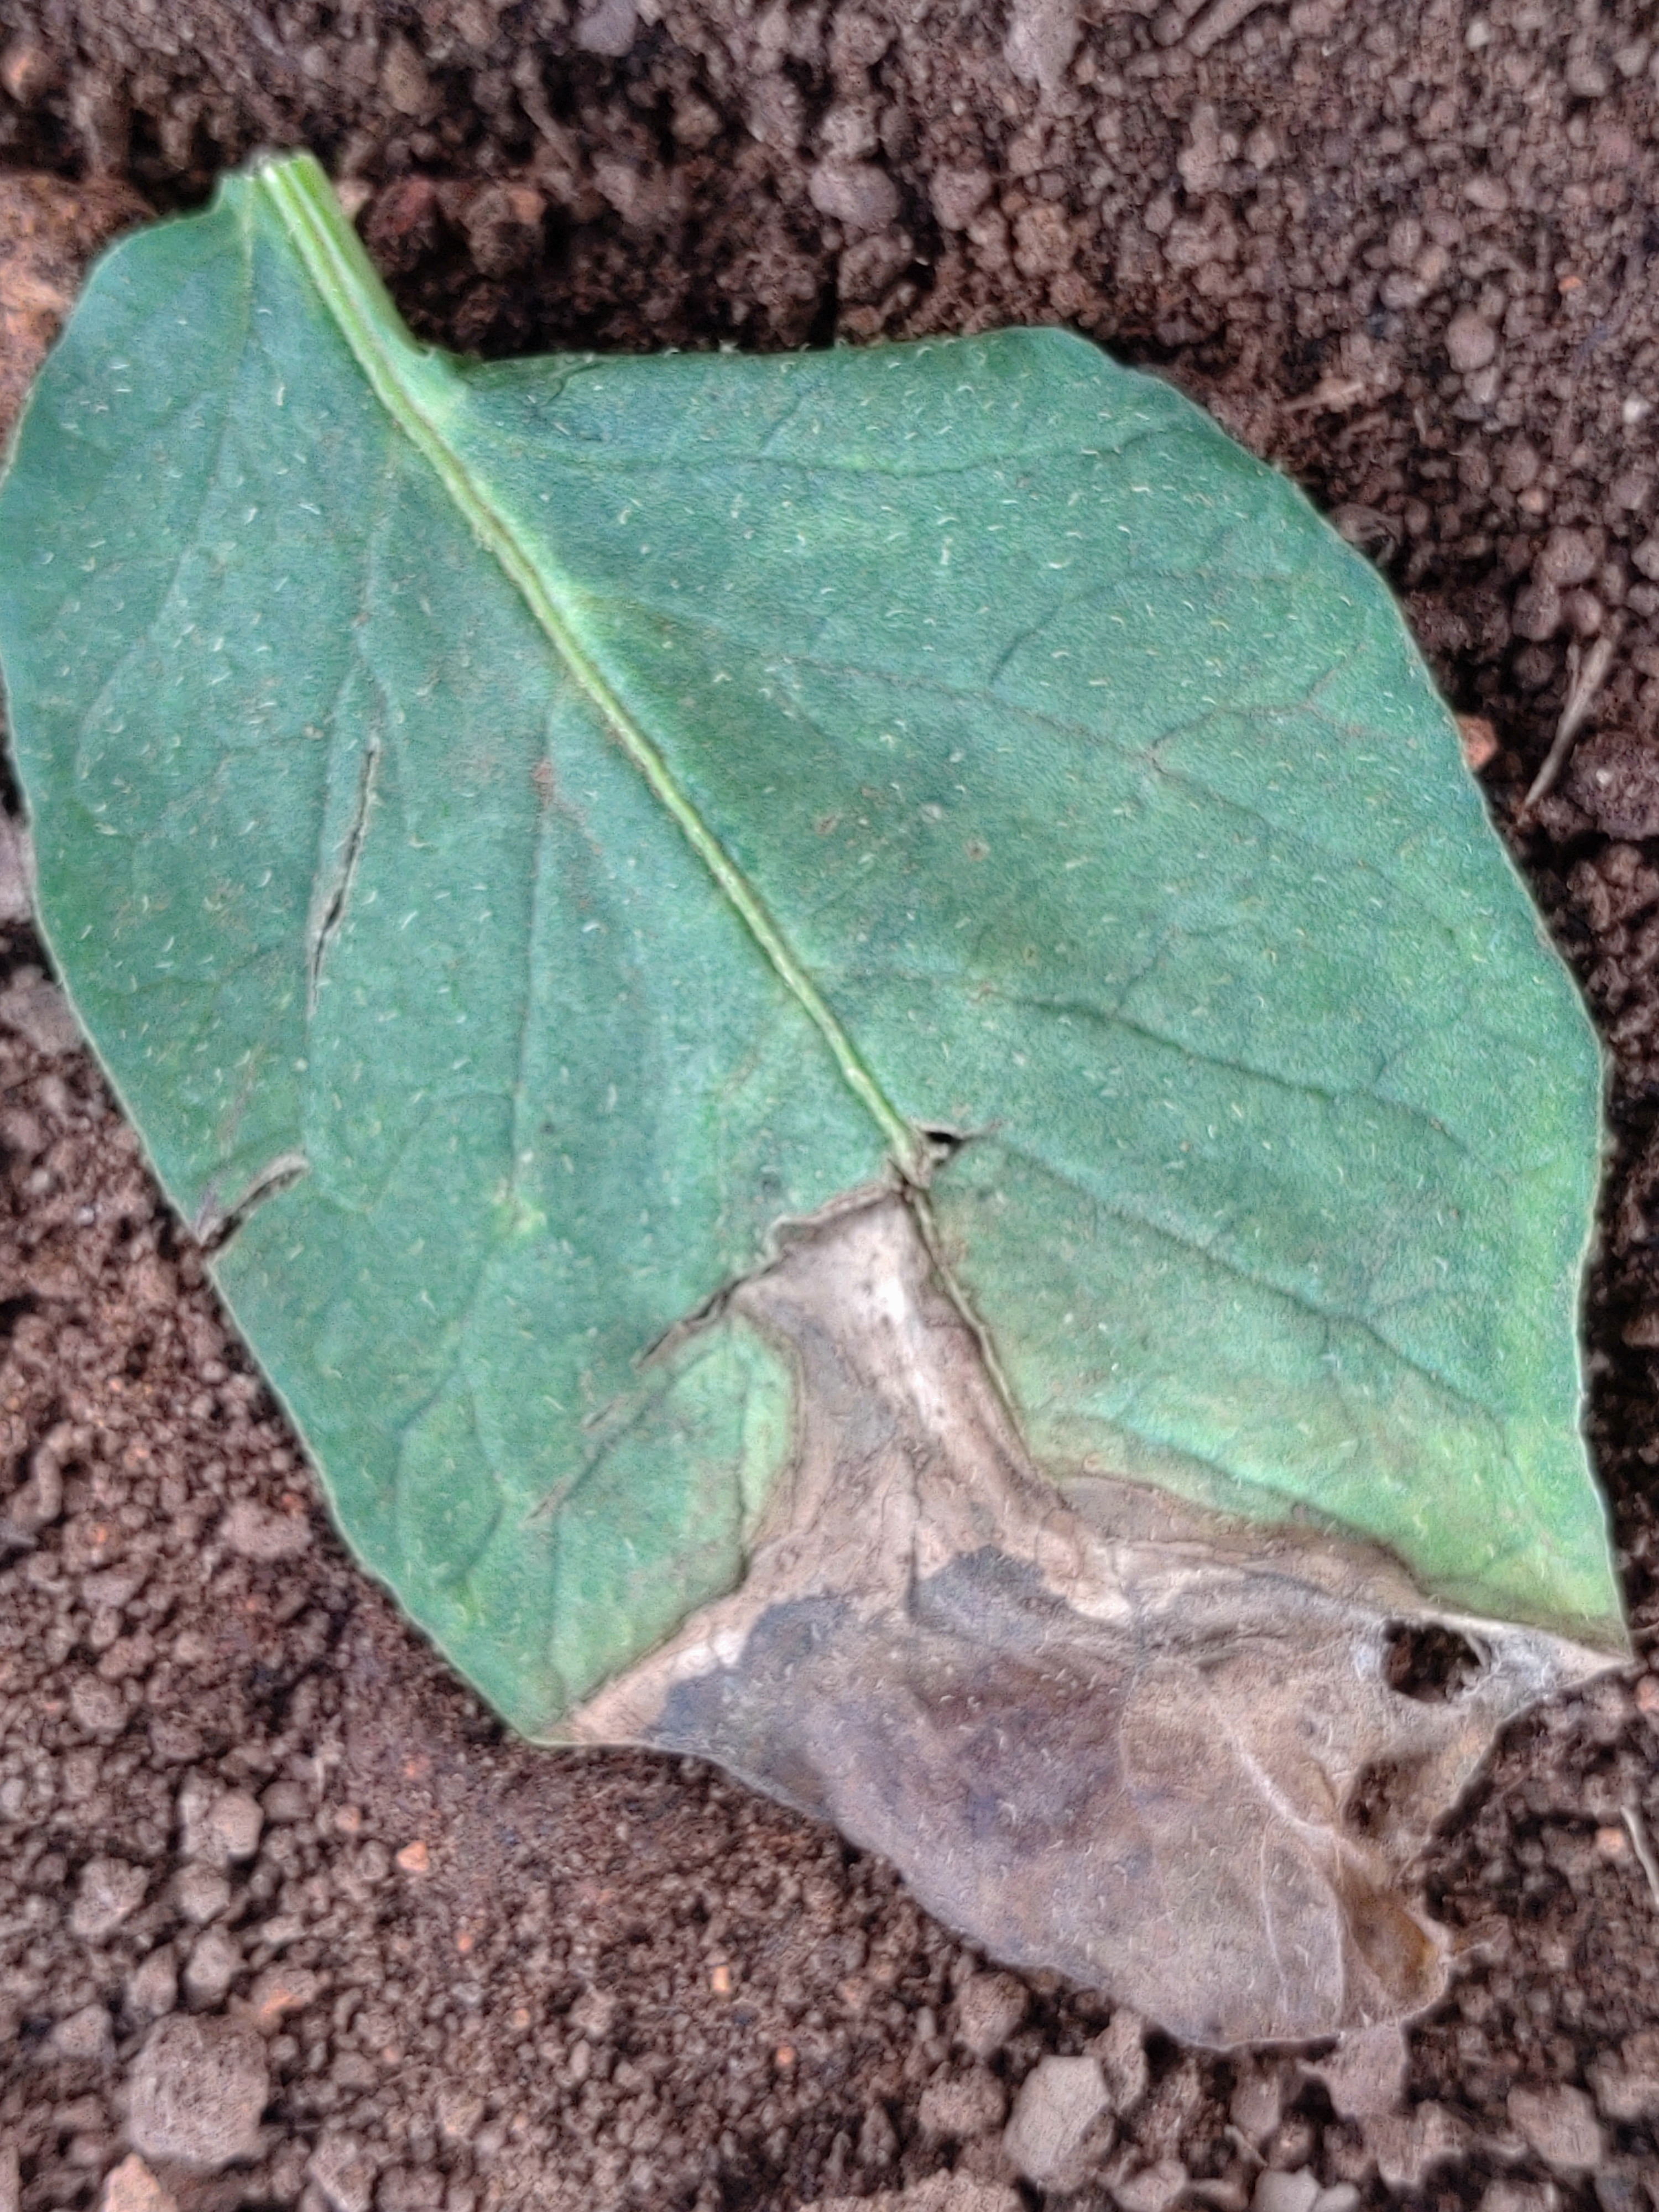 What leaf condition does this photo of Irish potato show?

early blight
